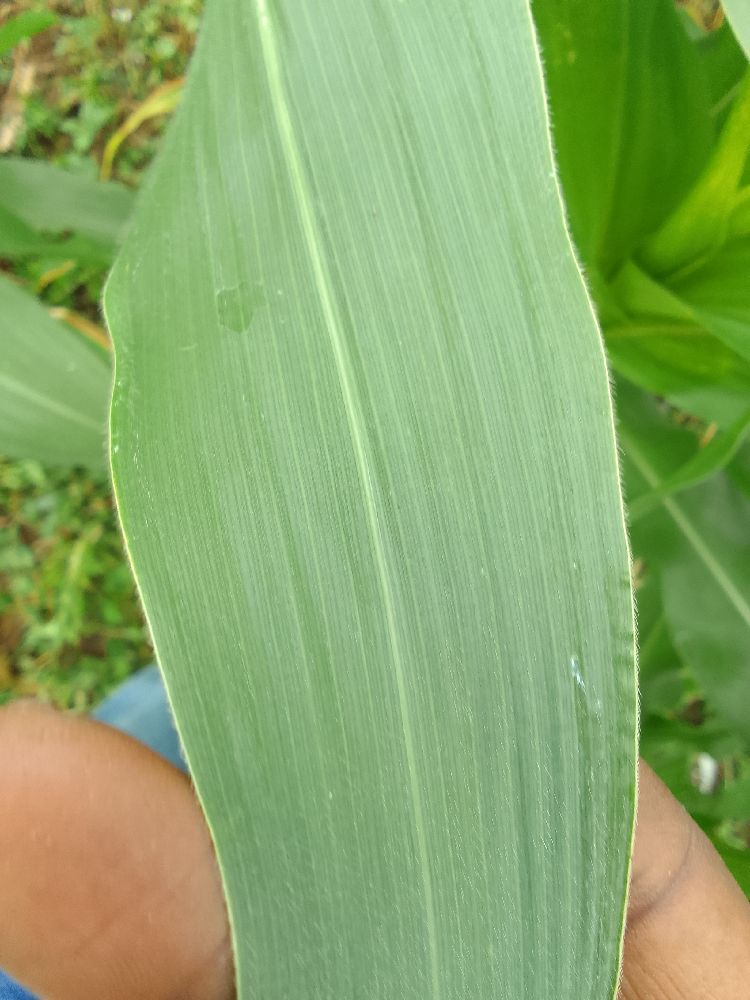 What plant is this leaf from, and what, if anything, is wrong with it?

maize, healthy
